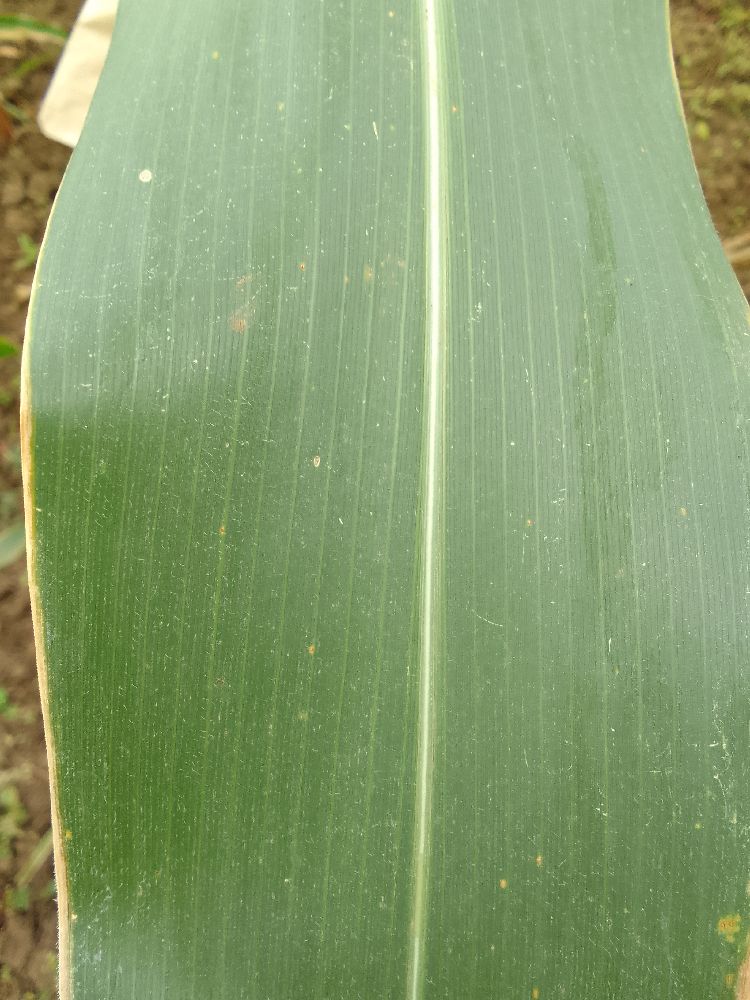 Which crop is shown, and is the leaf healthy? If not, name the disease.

maize, healthy
